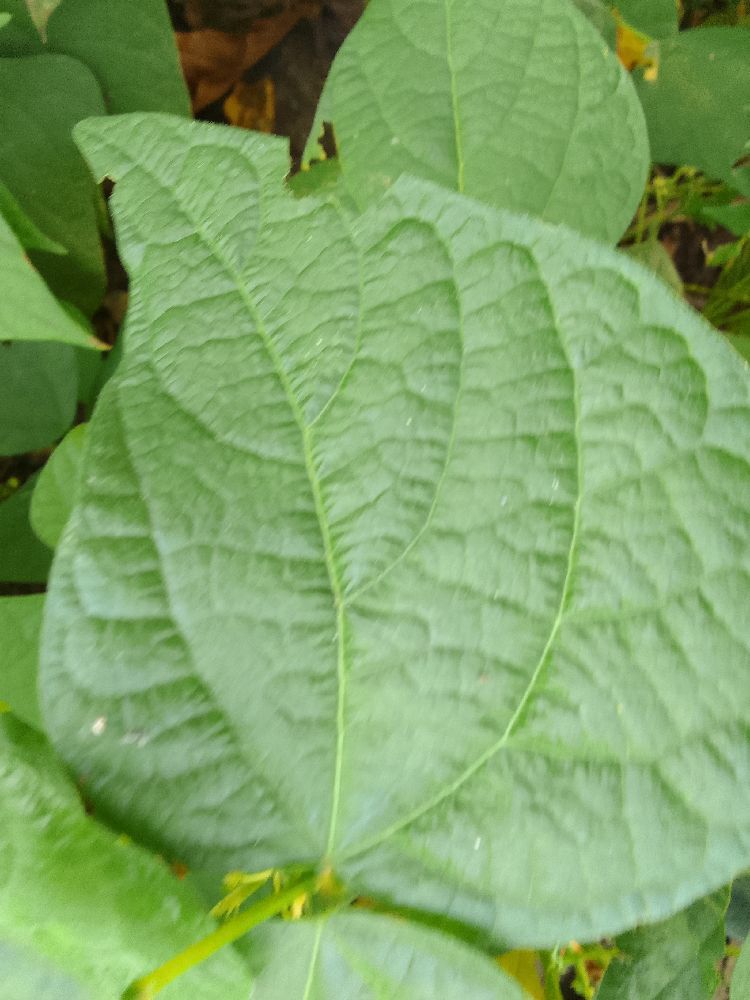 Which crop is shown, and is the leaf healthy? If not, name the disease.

common bean, healthy
